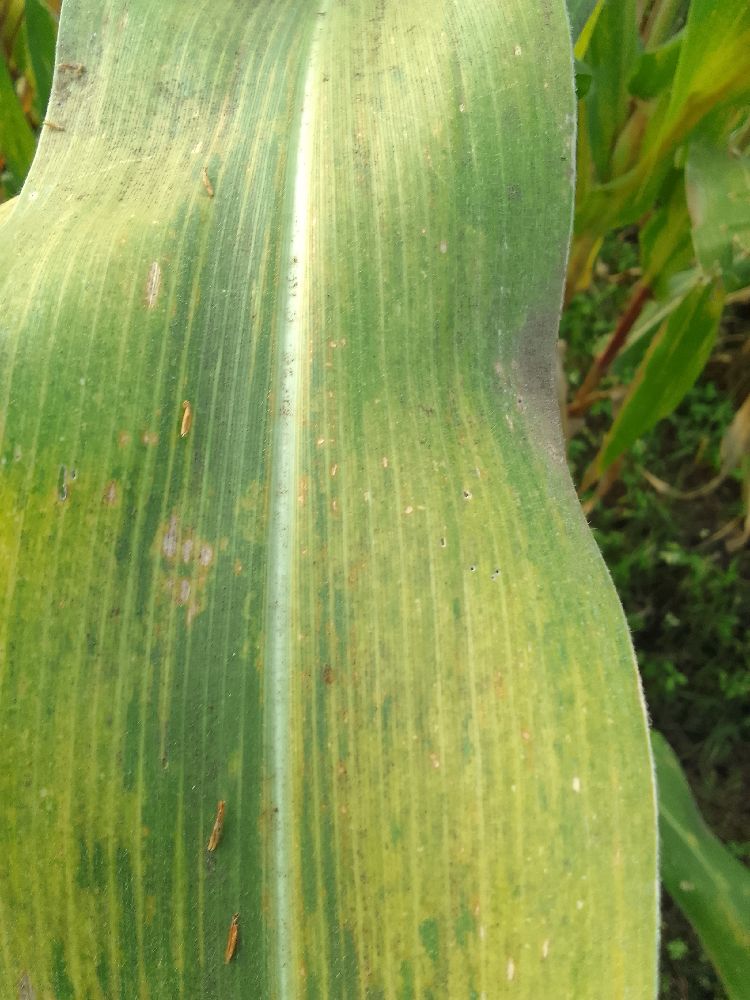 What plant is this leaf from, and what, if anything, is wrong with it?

maize, maize lethal necrosis
